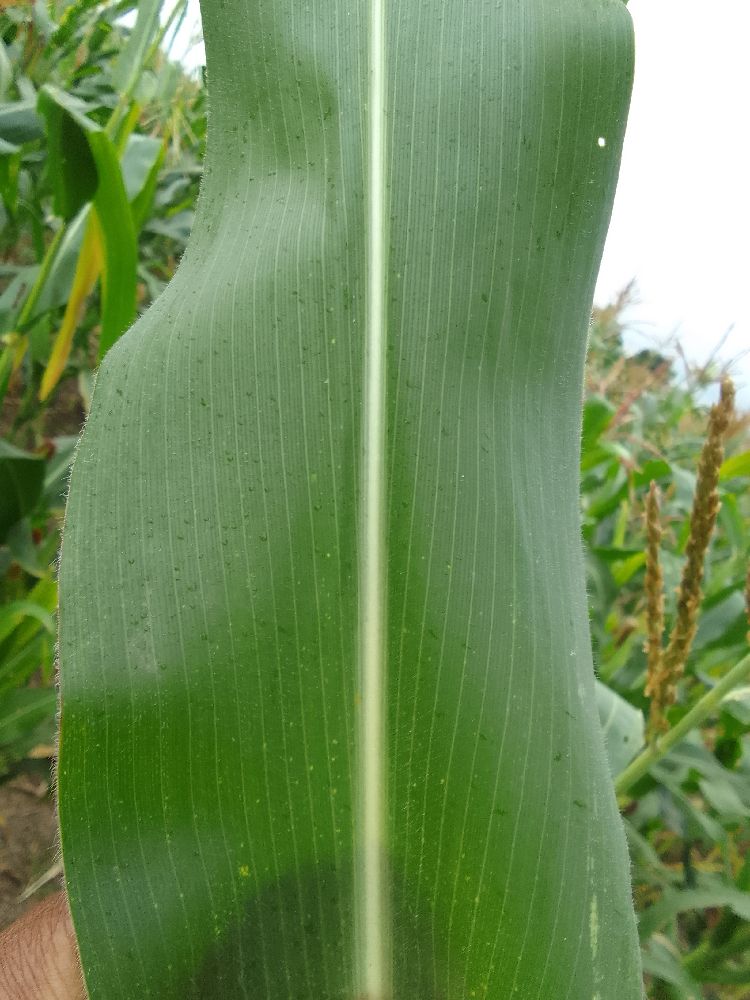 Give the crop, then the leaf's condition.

maize, healthy
